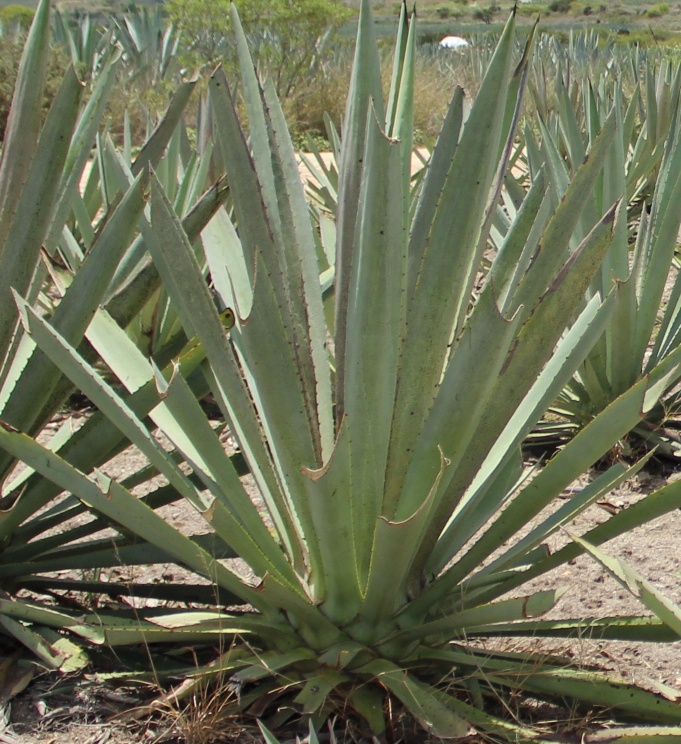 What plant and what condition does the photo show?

agave, spotted
